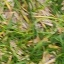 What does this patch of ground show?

grass
